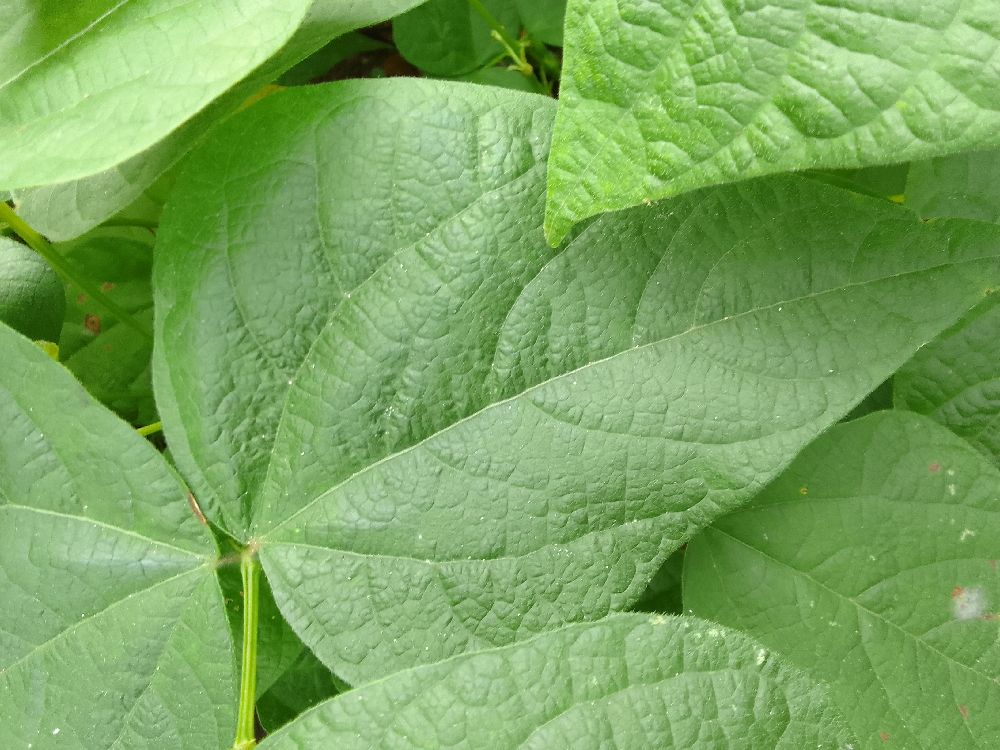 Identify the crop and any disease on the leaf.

common bean, healthy
